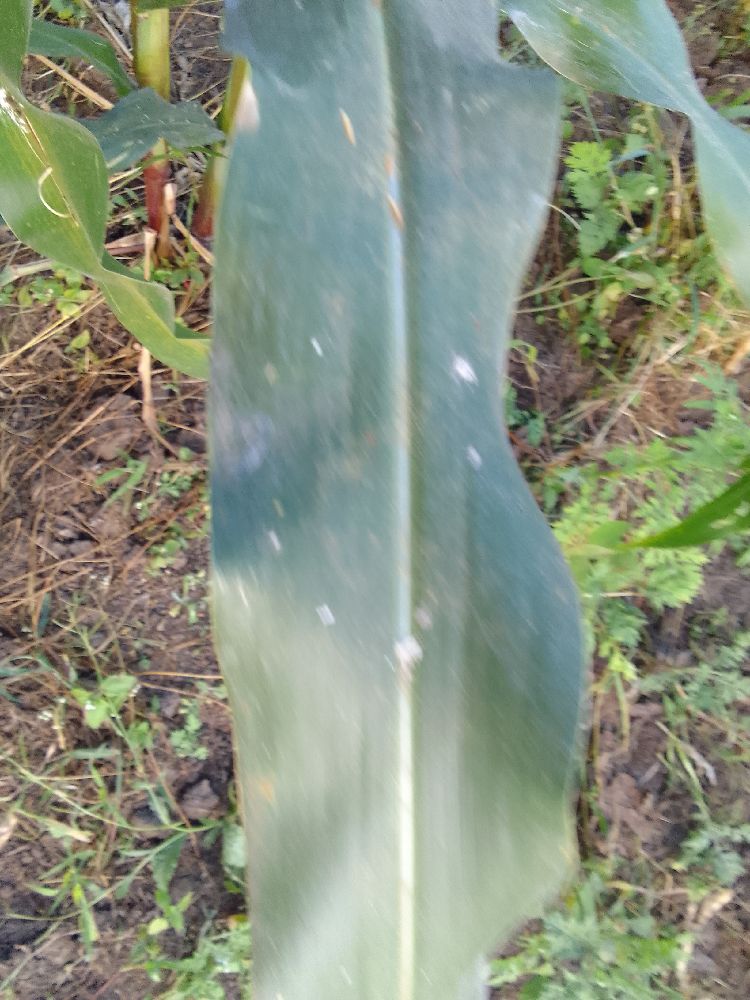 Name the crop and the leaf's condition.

maize, healthy
